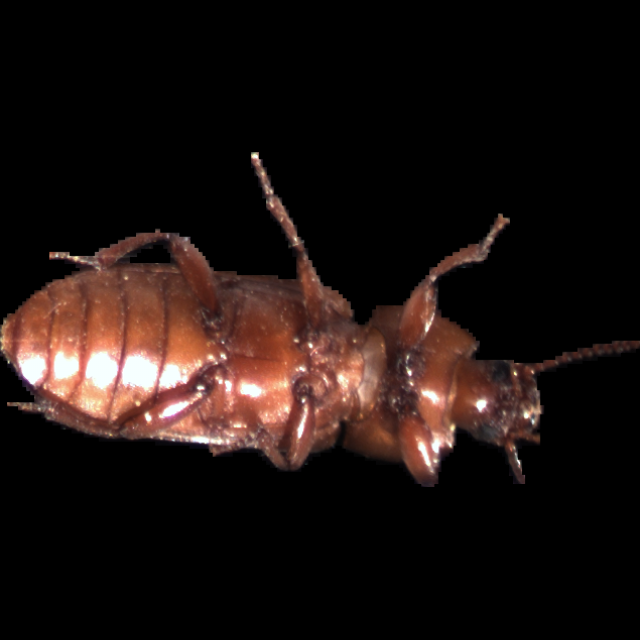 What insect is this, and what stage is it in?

mealworm beetle
